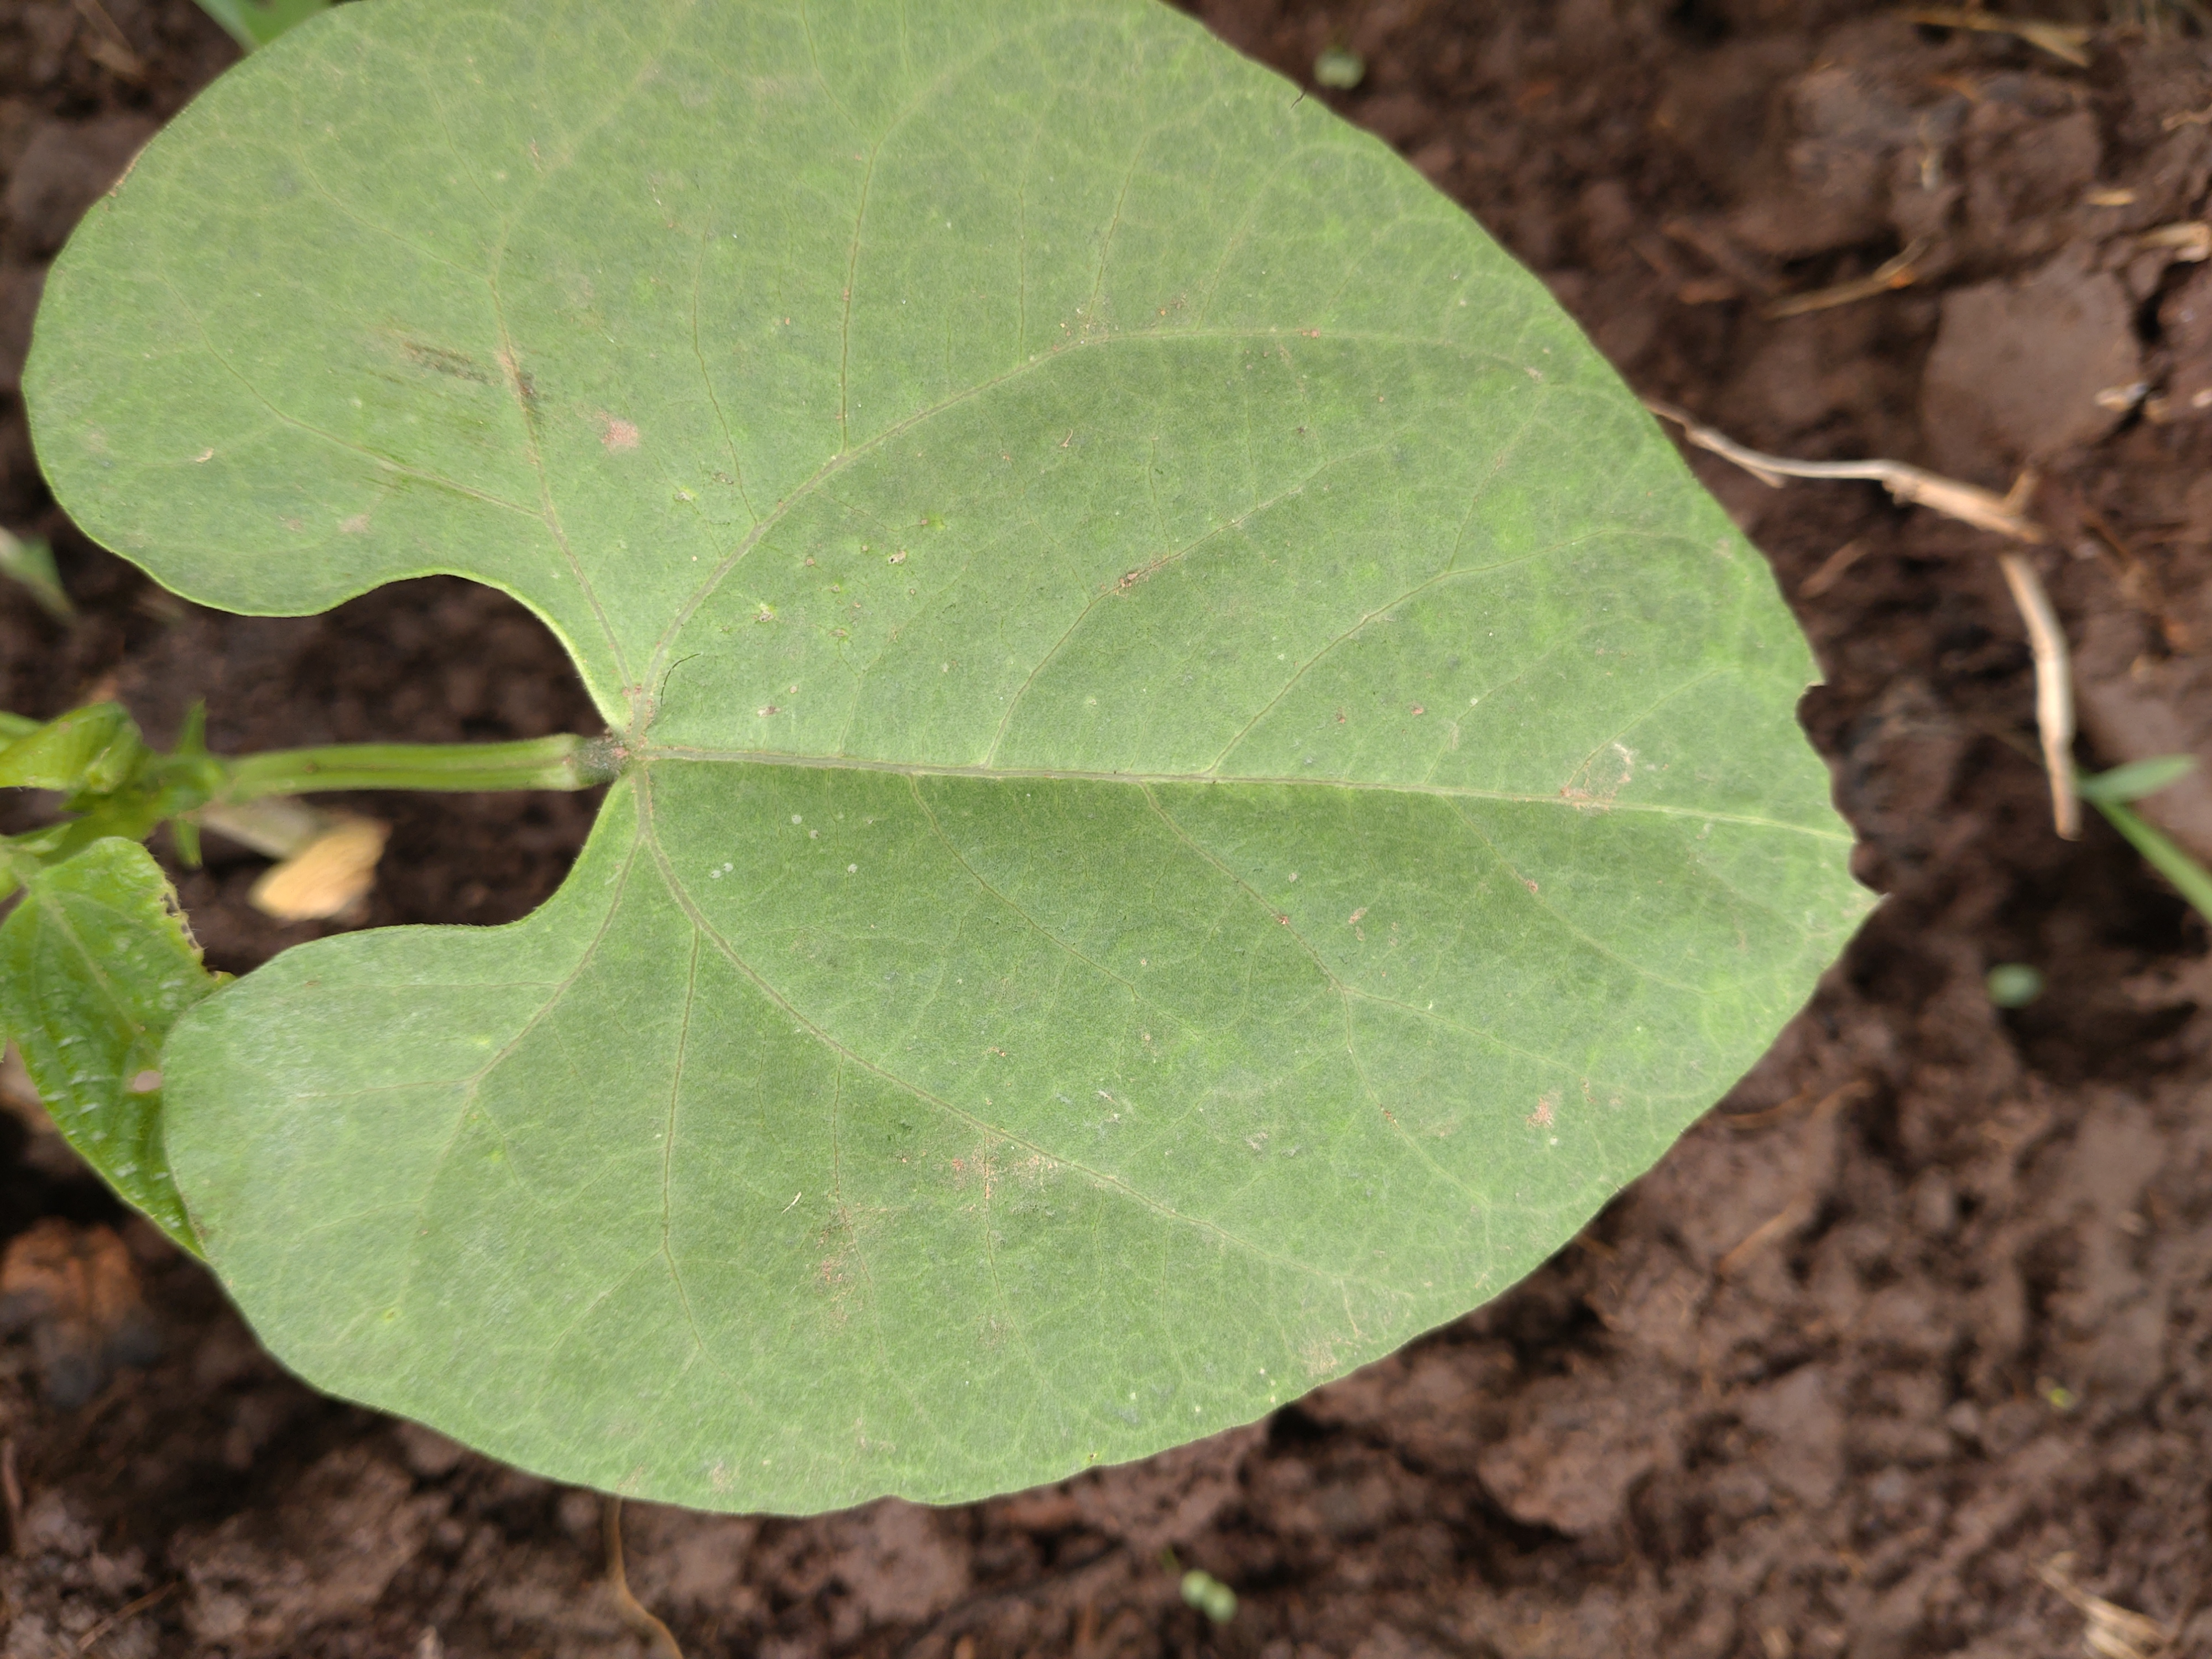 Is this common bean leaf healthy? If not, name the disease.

healthy
